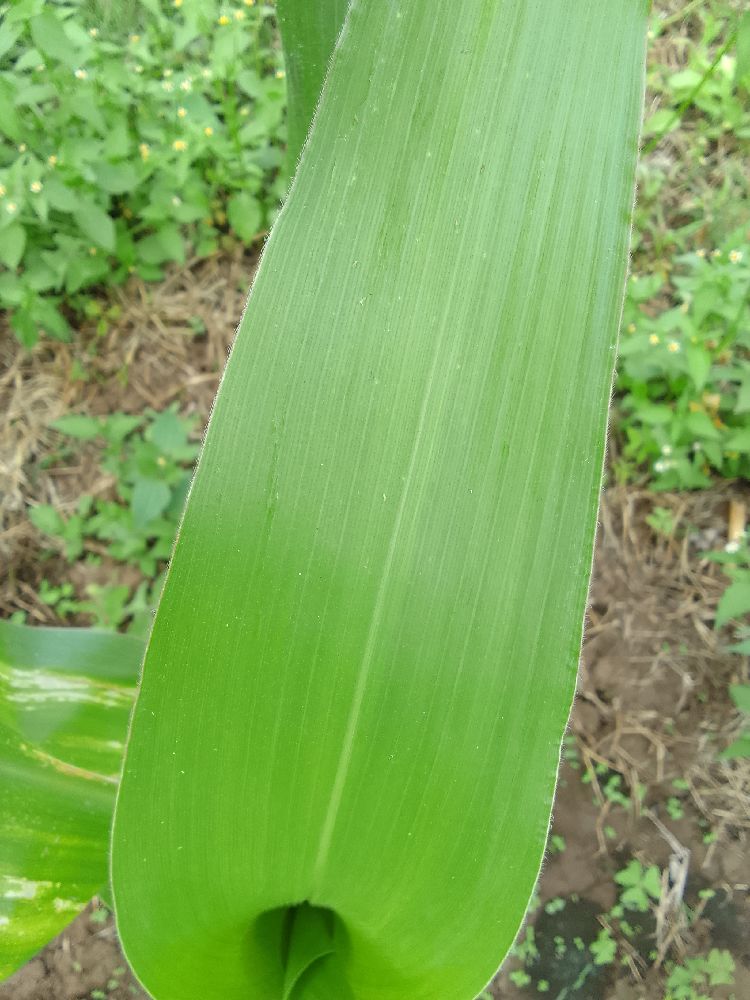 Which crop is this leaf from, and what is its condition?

maize, healthy
